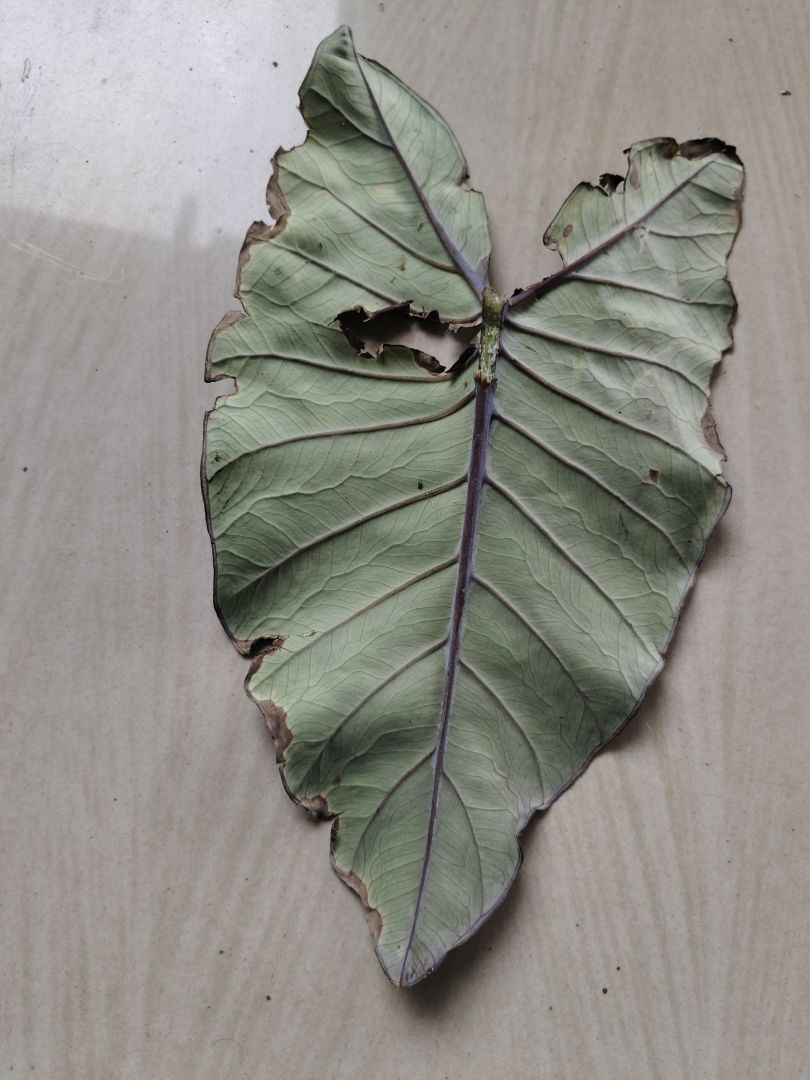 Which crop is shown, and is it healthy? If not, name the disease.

taro, leaf blight
